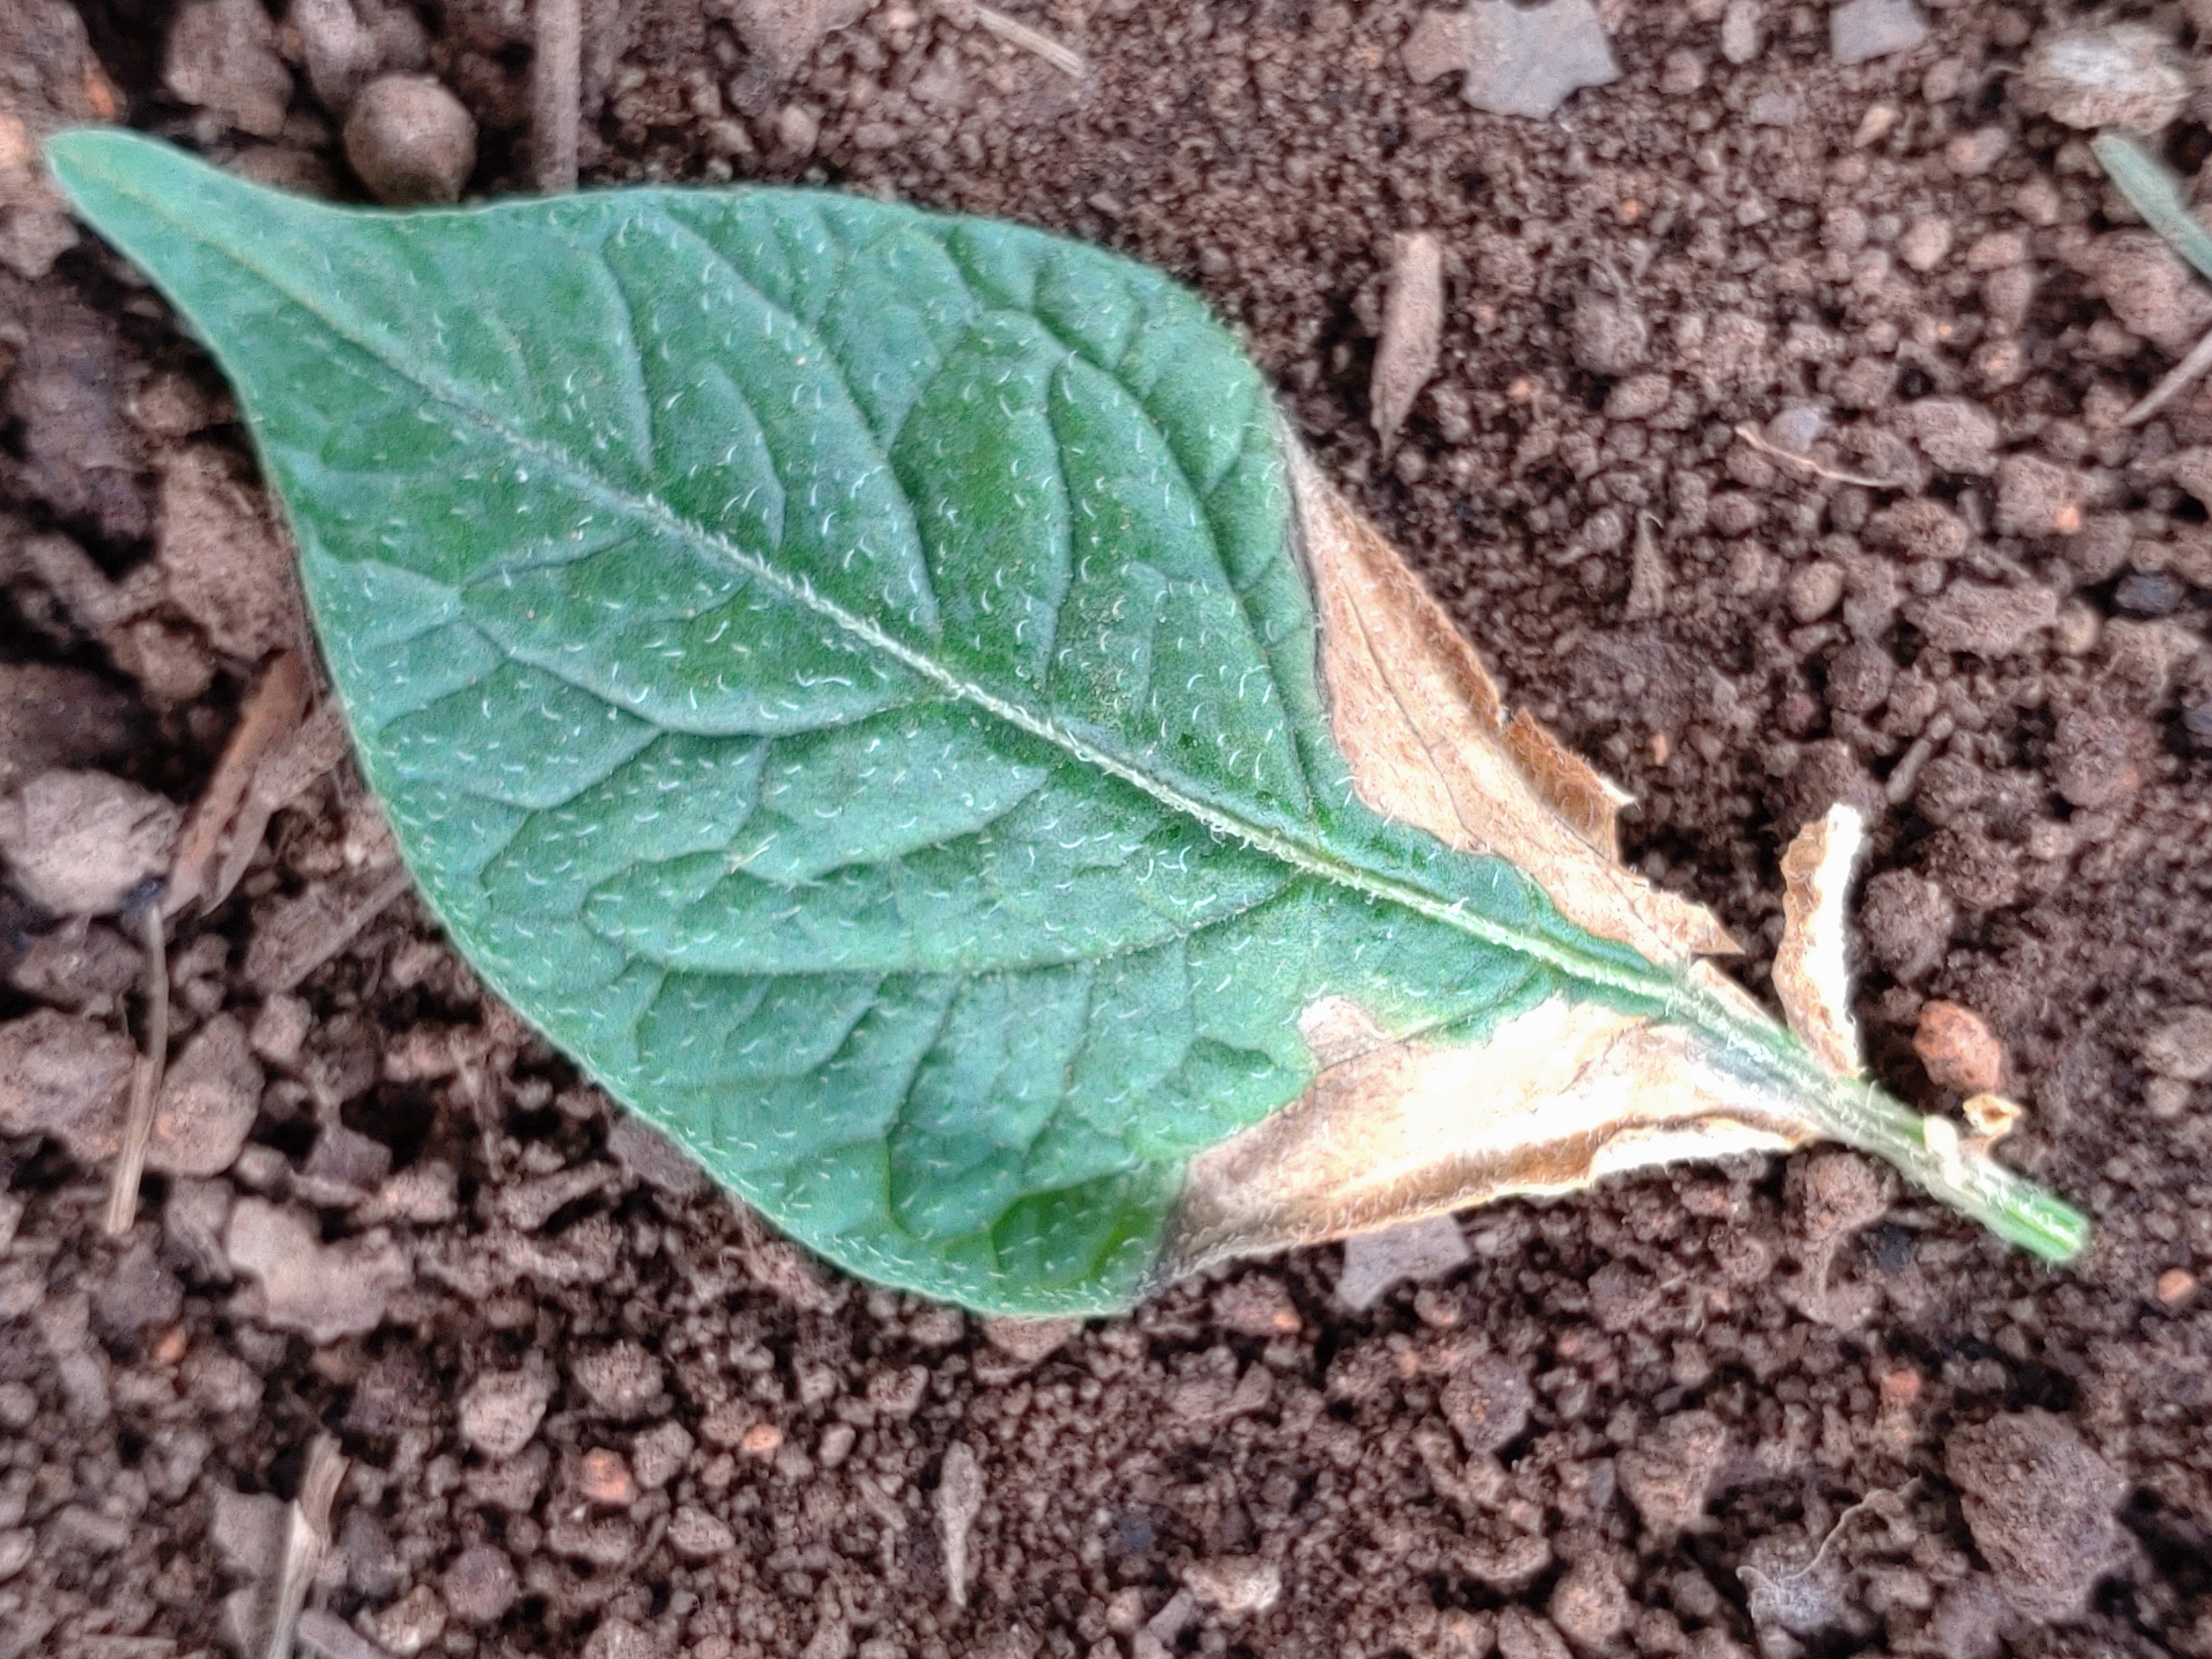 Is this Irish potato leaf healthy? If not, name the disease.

early blight
